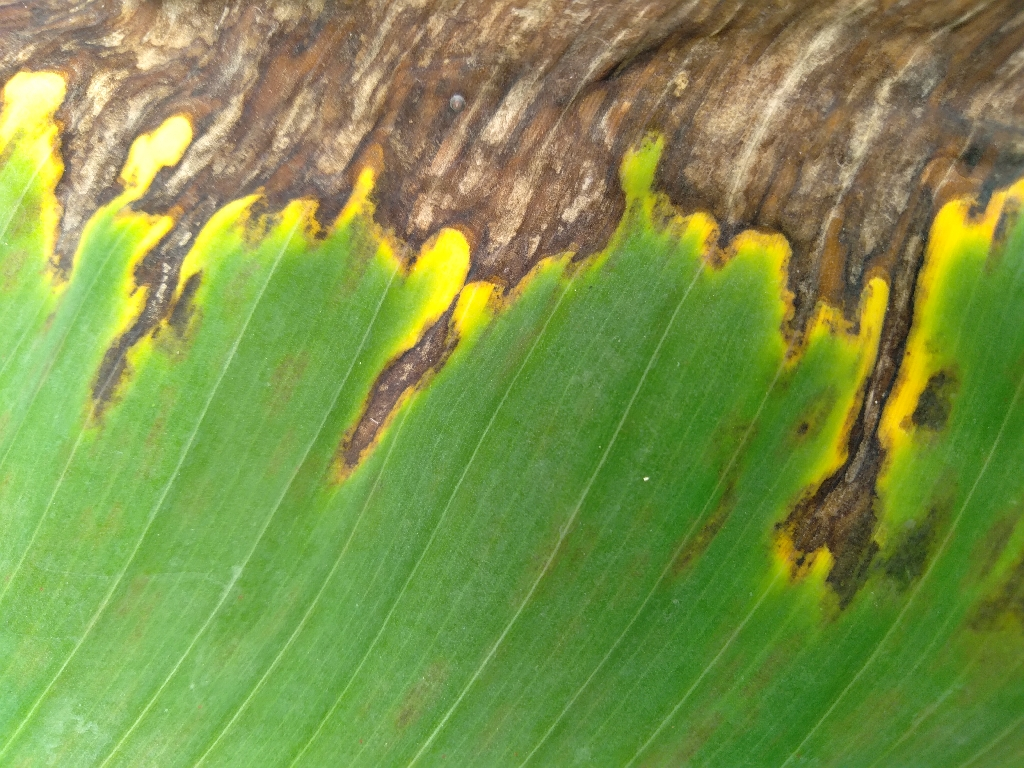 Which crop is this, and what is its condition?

banana, black sigatoka
